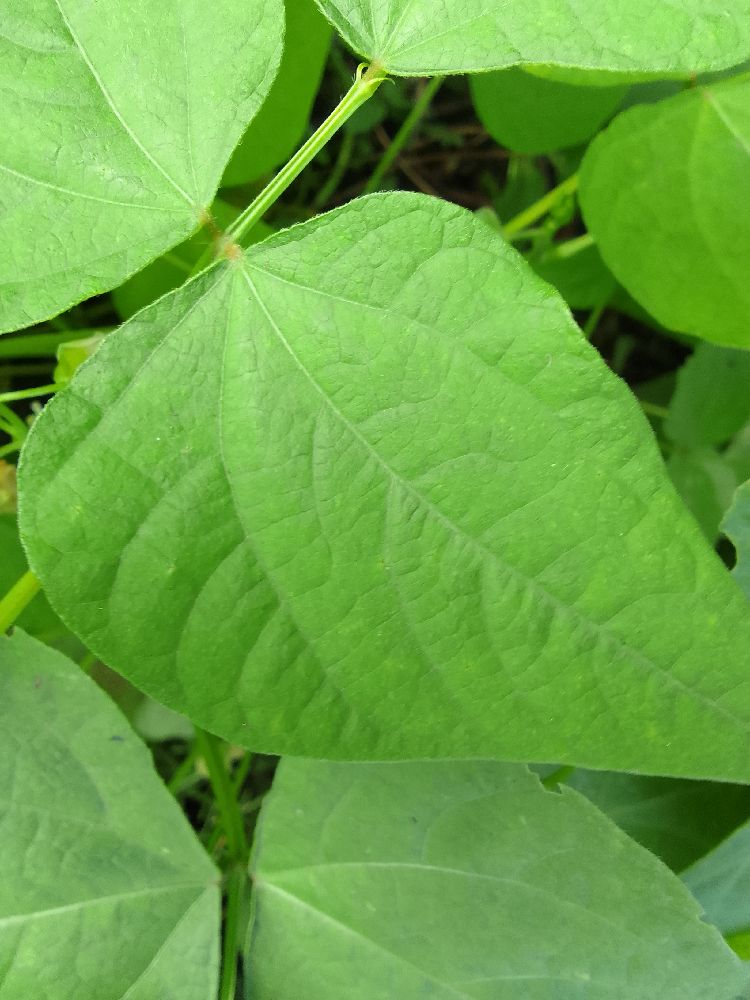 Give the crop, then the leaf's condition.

common bean, healthy
